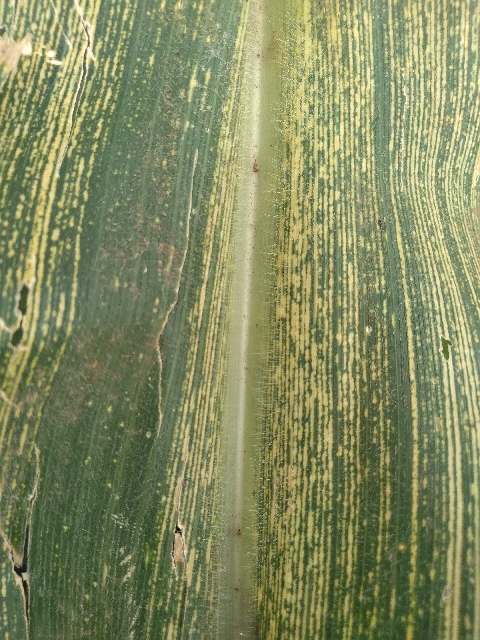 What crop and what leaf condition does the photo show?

maize, maize streak virus
